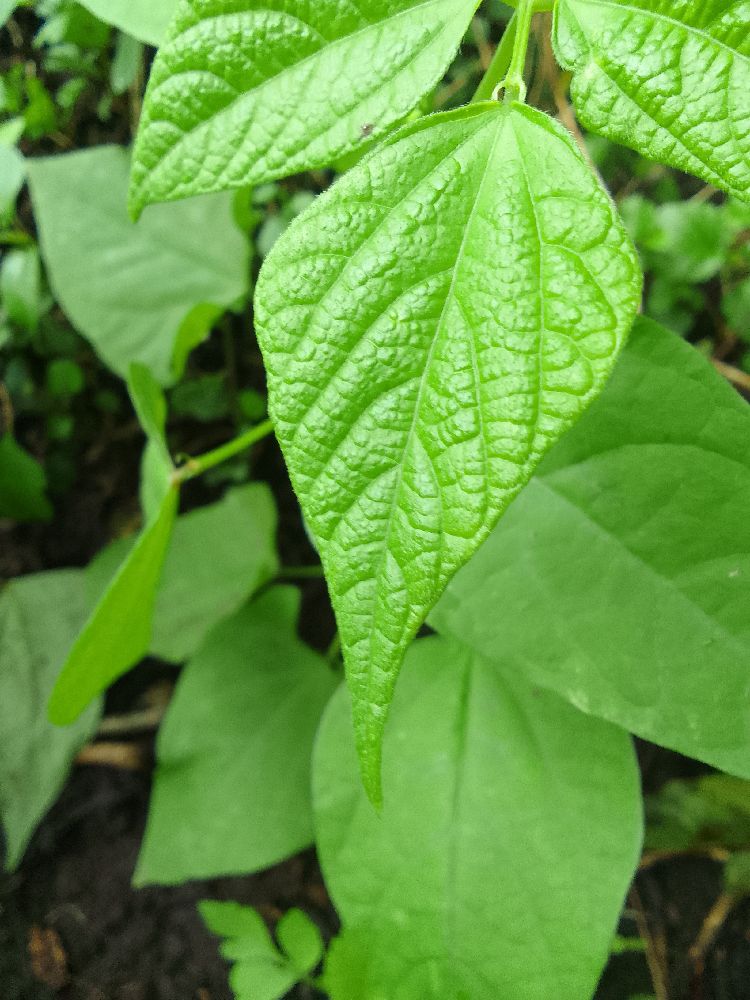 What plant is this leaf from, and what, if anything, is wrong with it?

common bean, healthy
